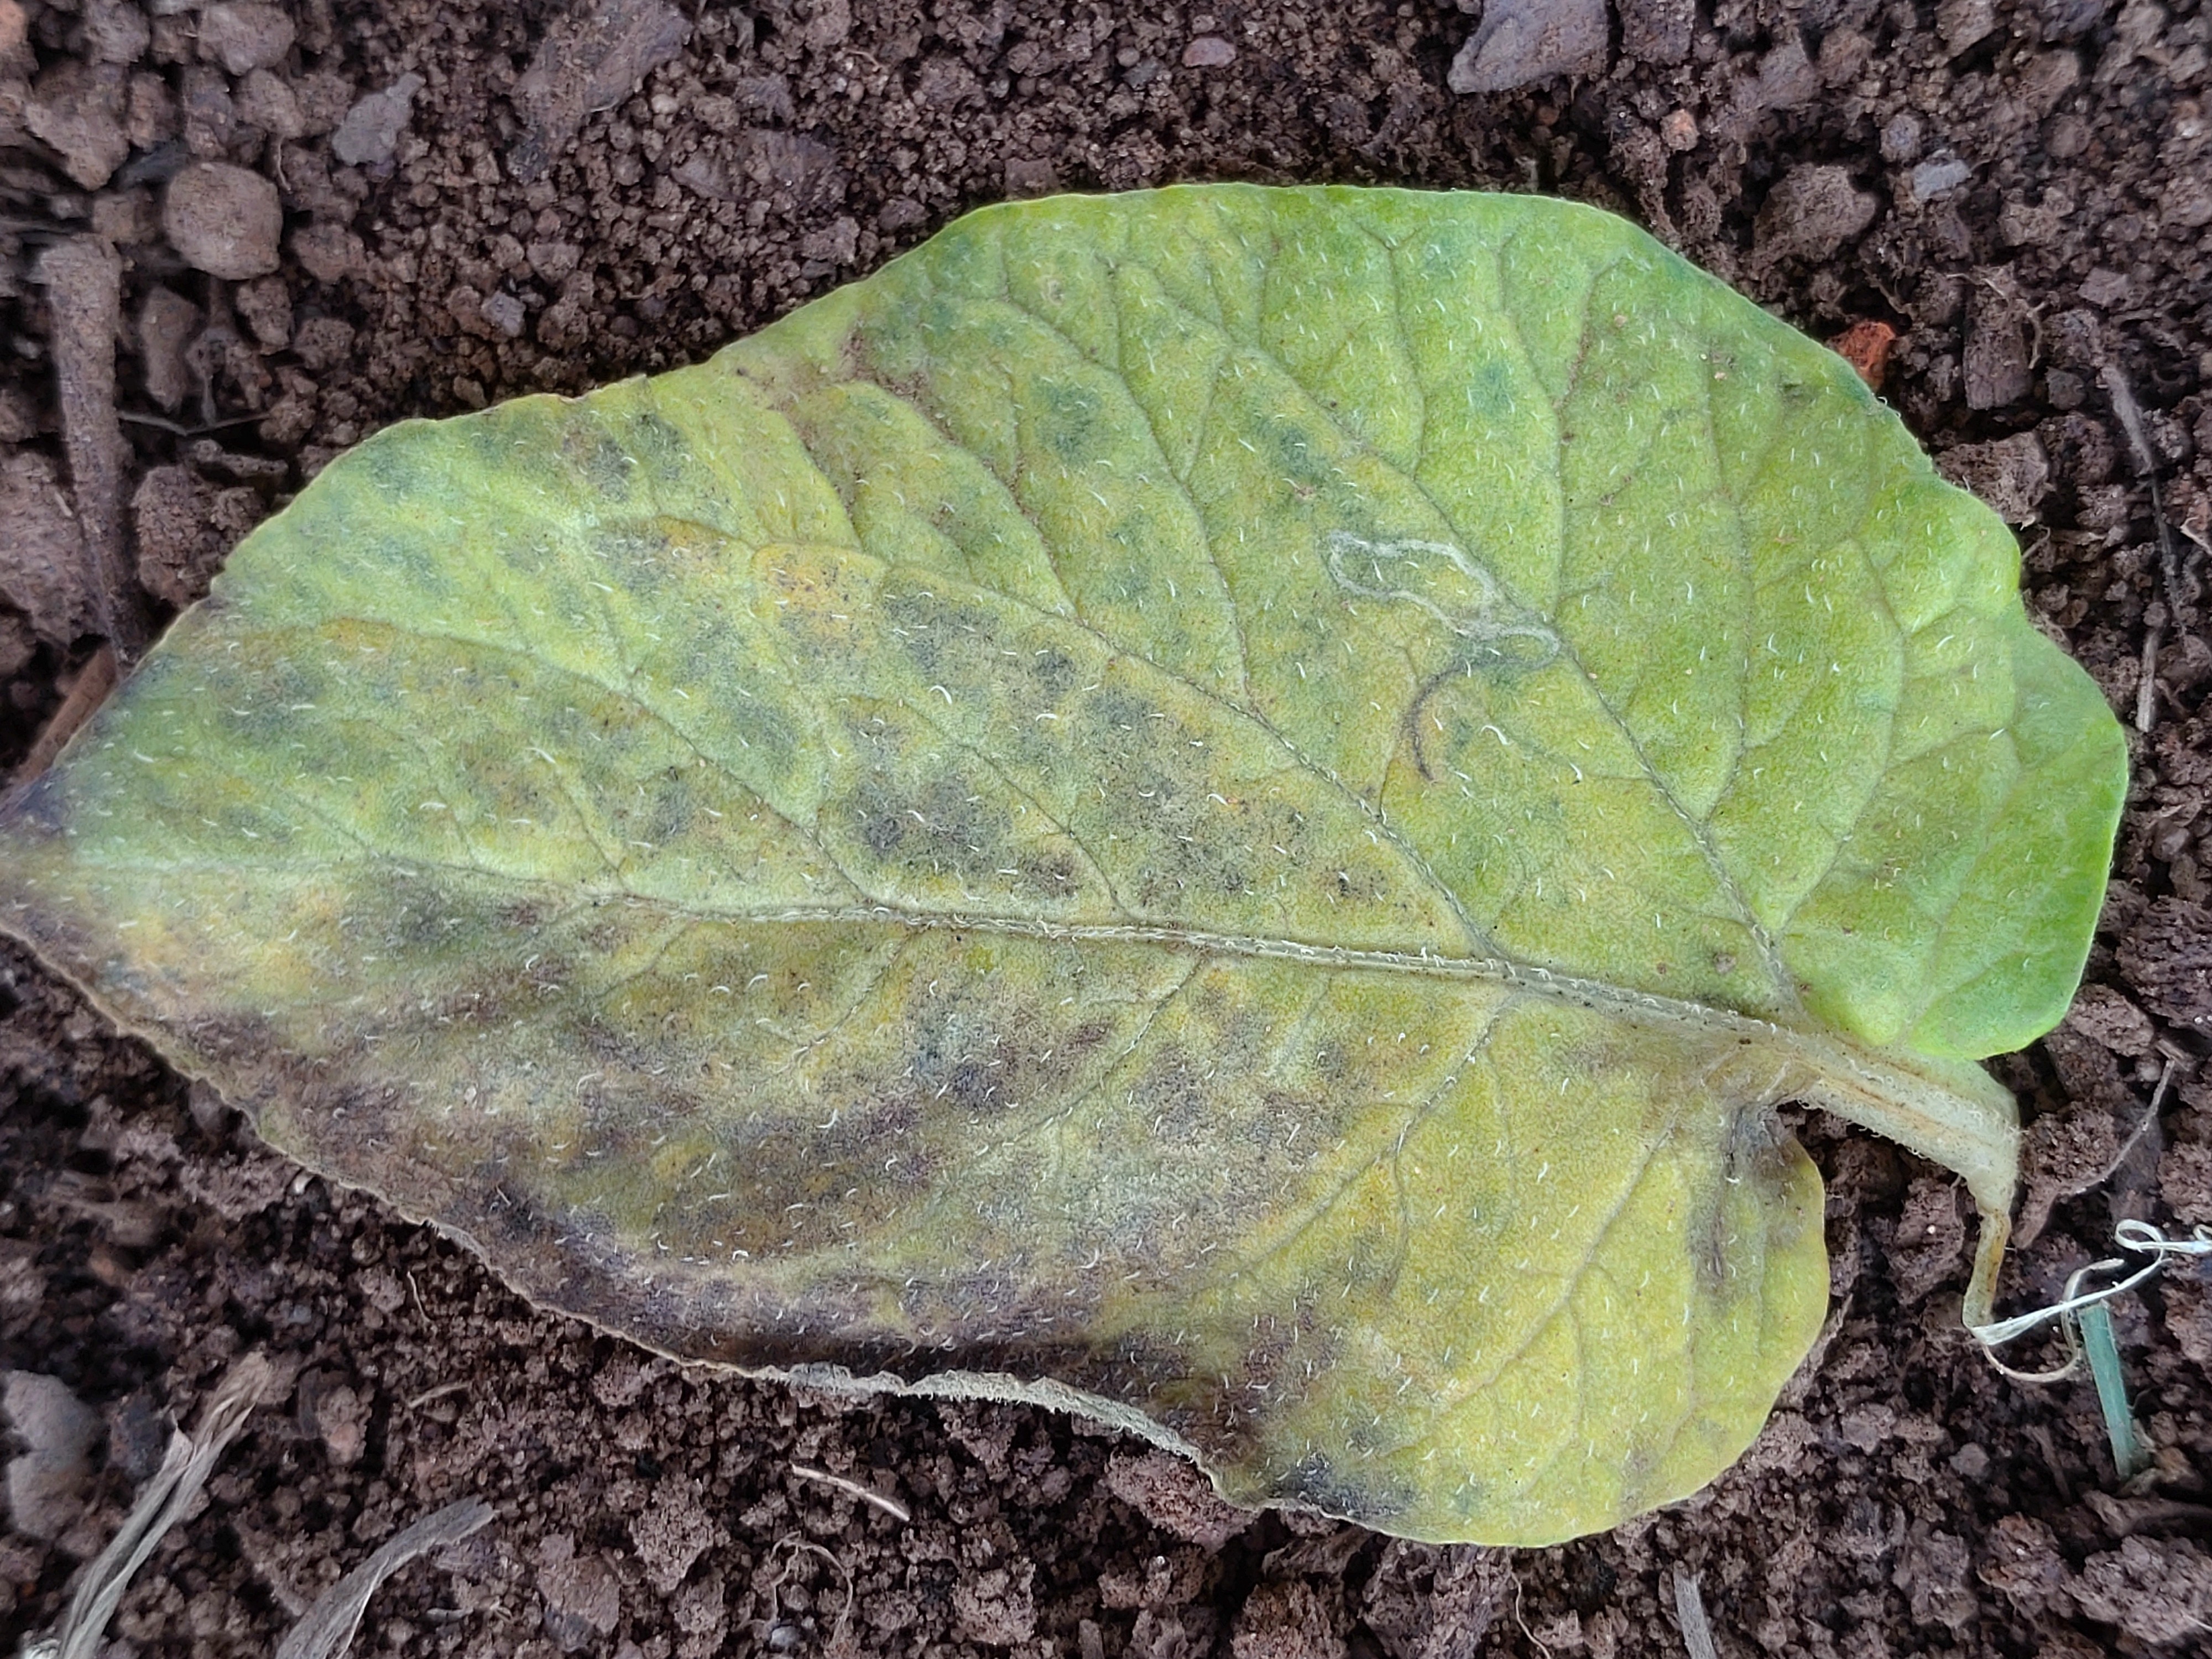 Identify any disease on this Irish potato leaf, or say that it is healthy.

late blight
